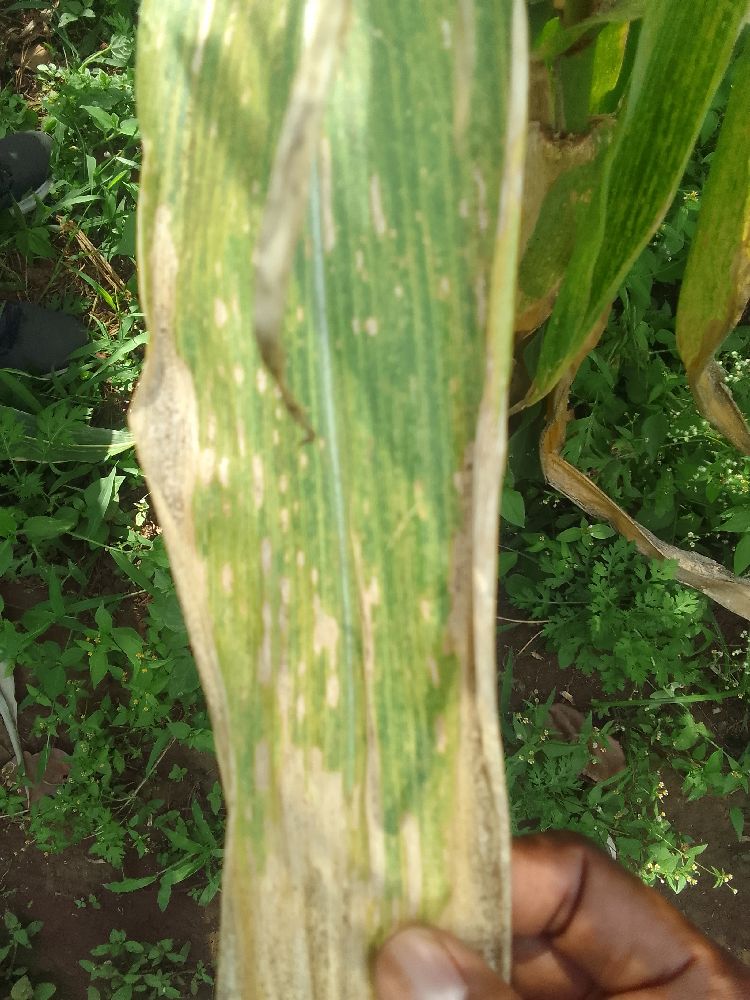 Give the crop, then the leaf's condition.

maize, maize lethal necrosis
